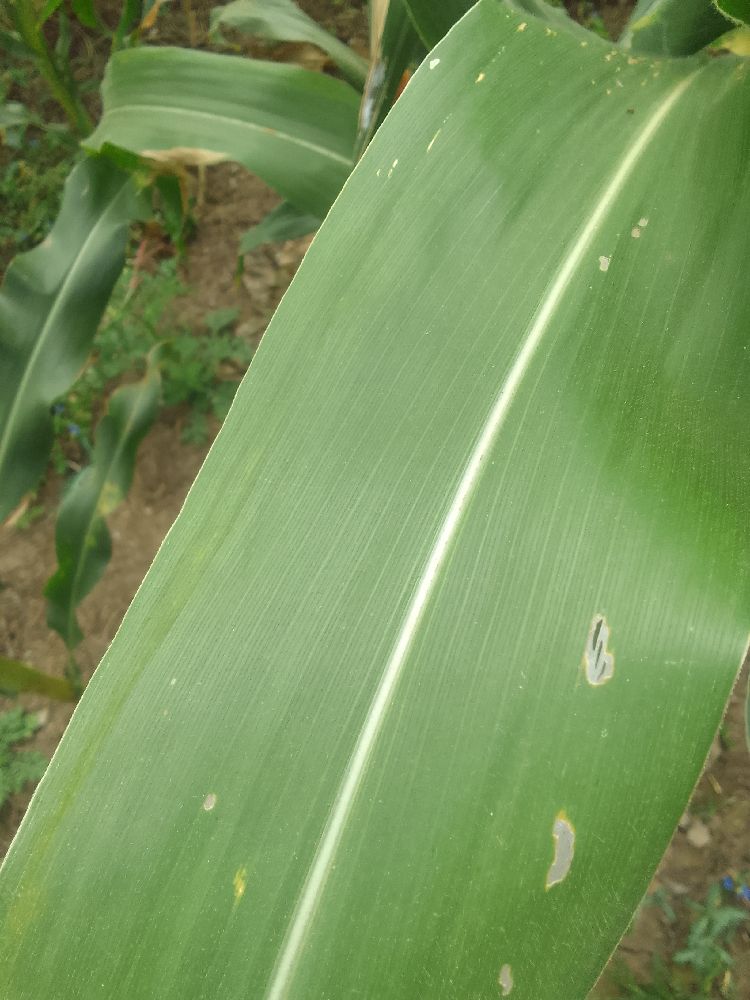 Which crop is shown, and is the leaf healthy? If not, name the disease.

maize, healthy
